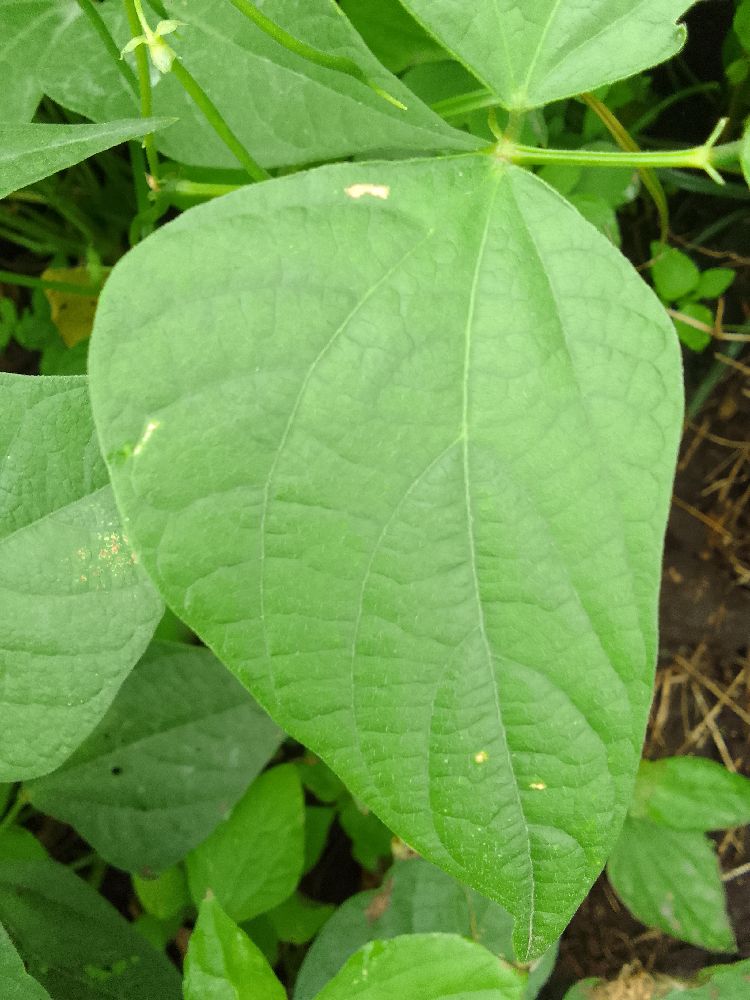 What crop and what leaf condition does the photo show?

common bean, healthy
